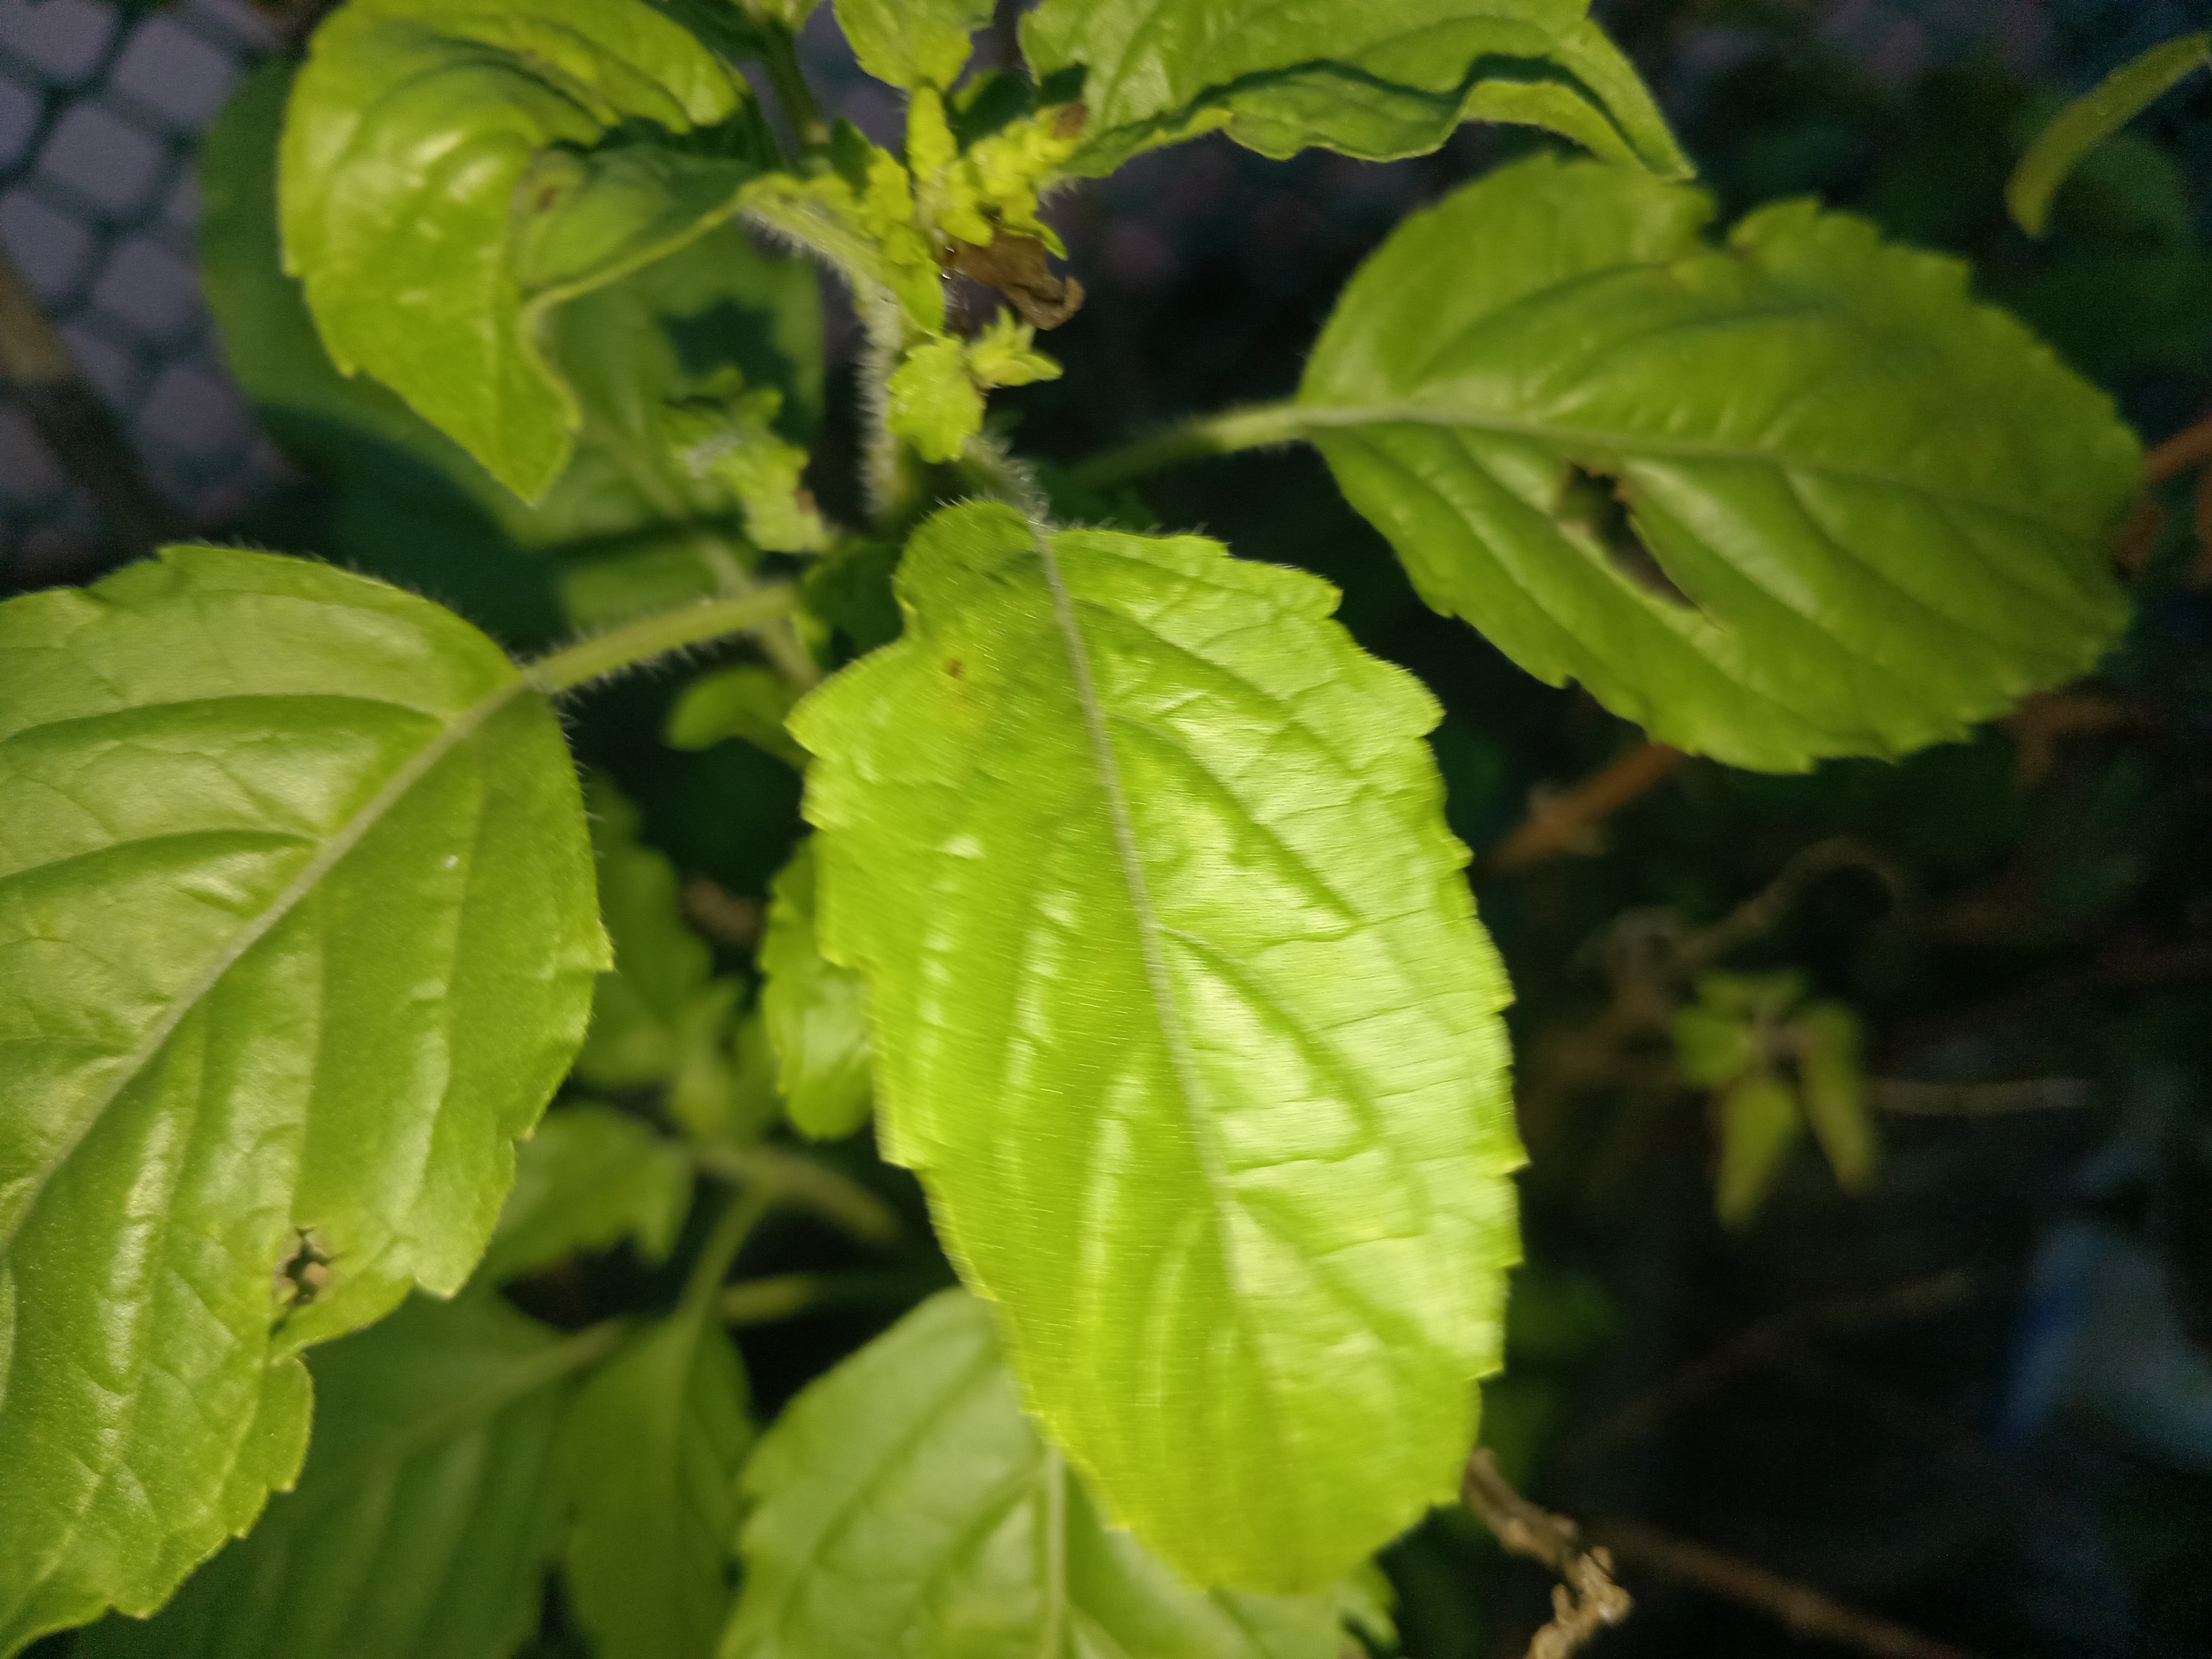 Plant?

tulshi
